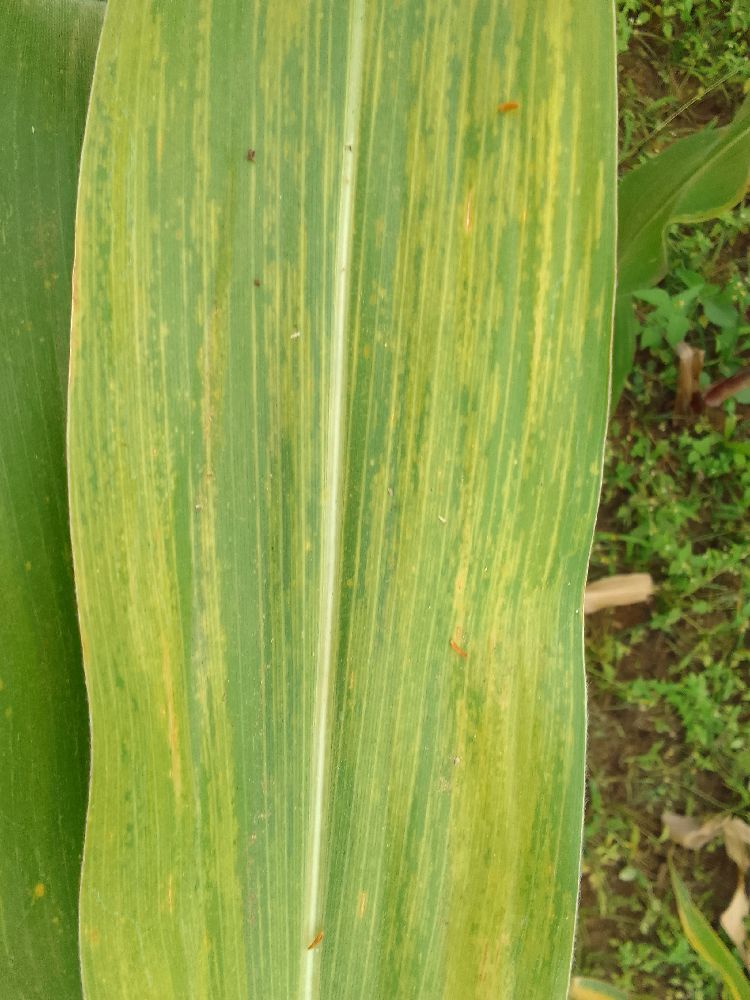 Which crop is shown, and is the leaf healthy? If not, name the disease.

maize, maize lethal necrosis
